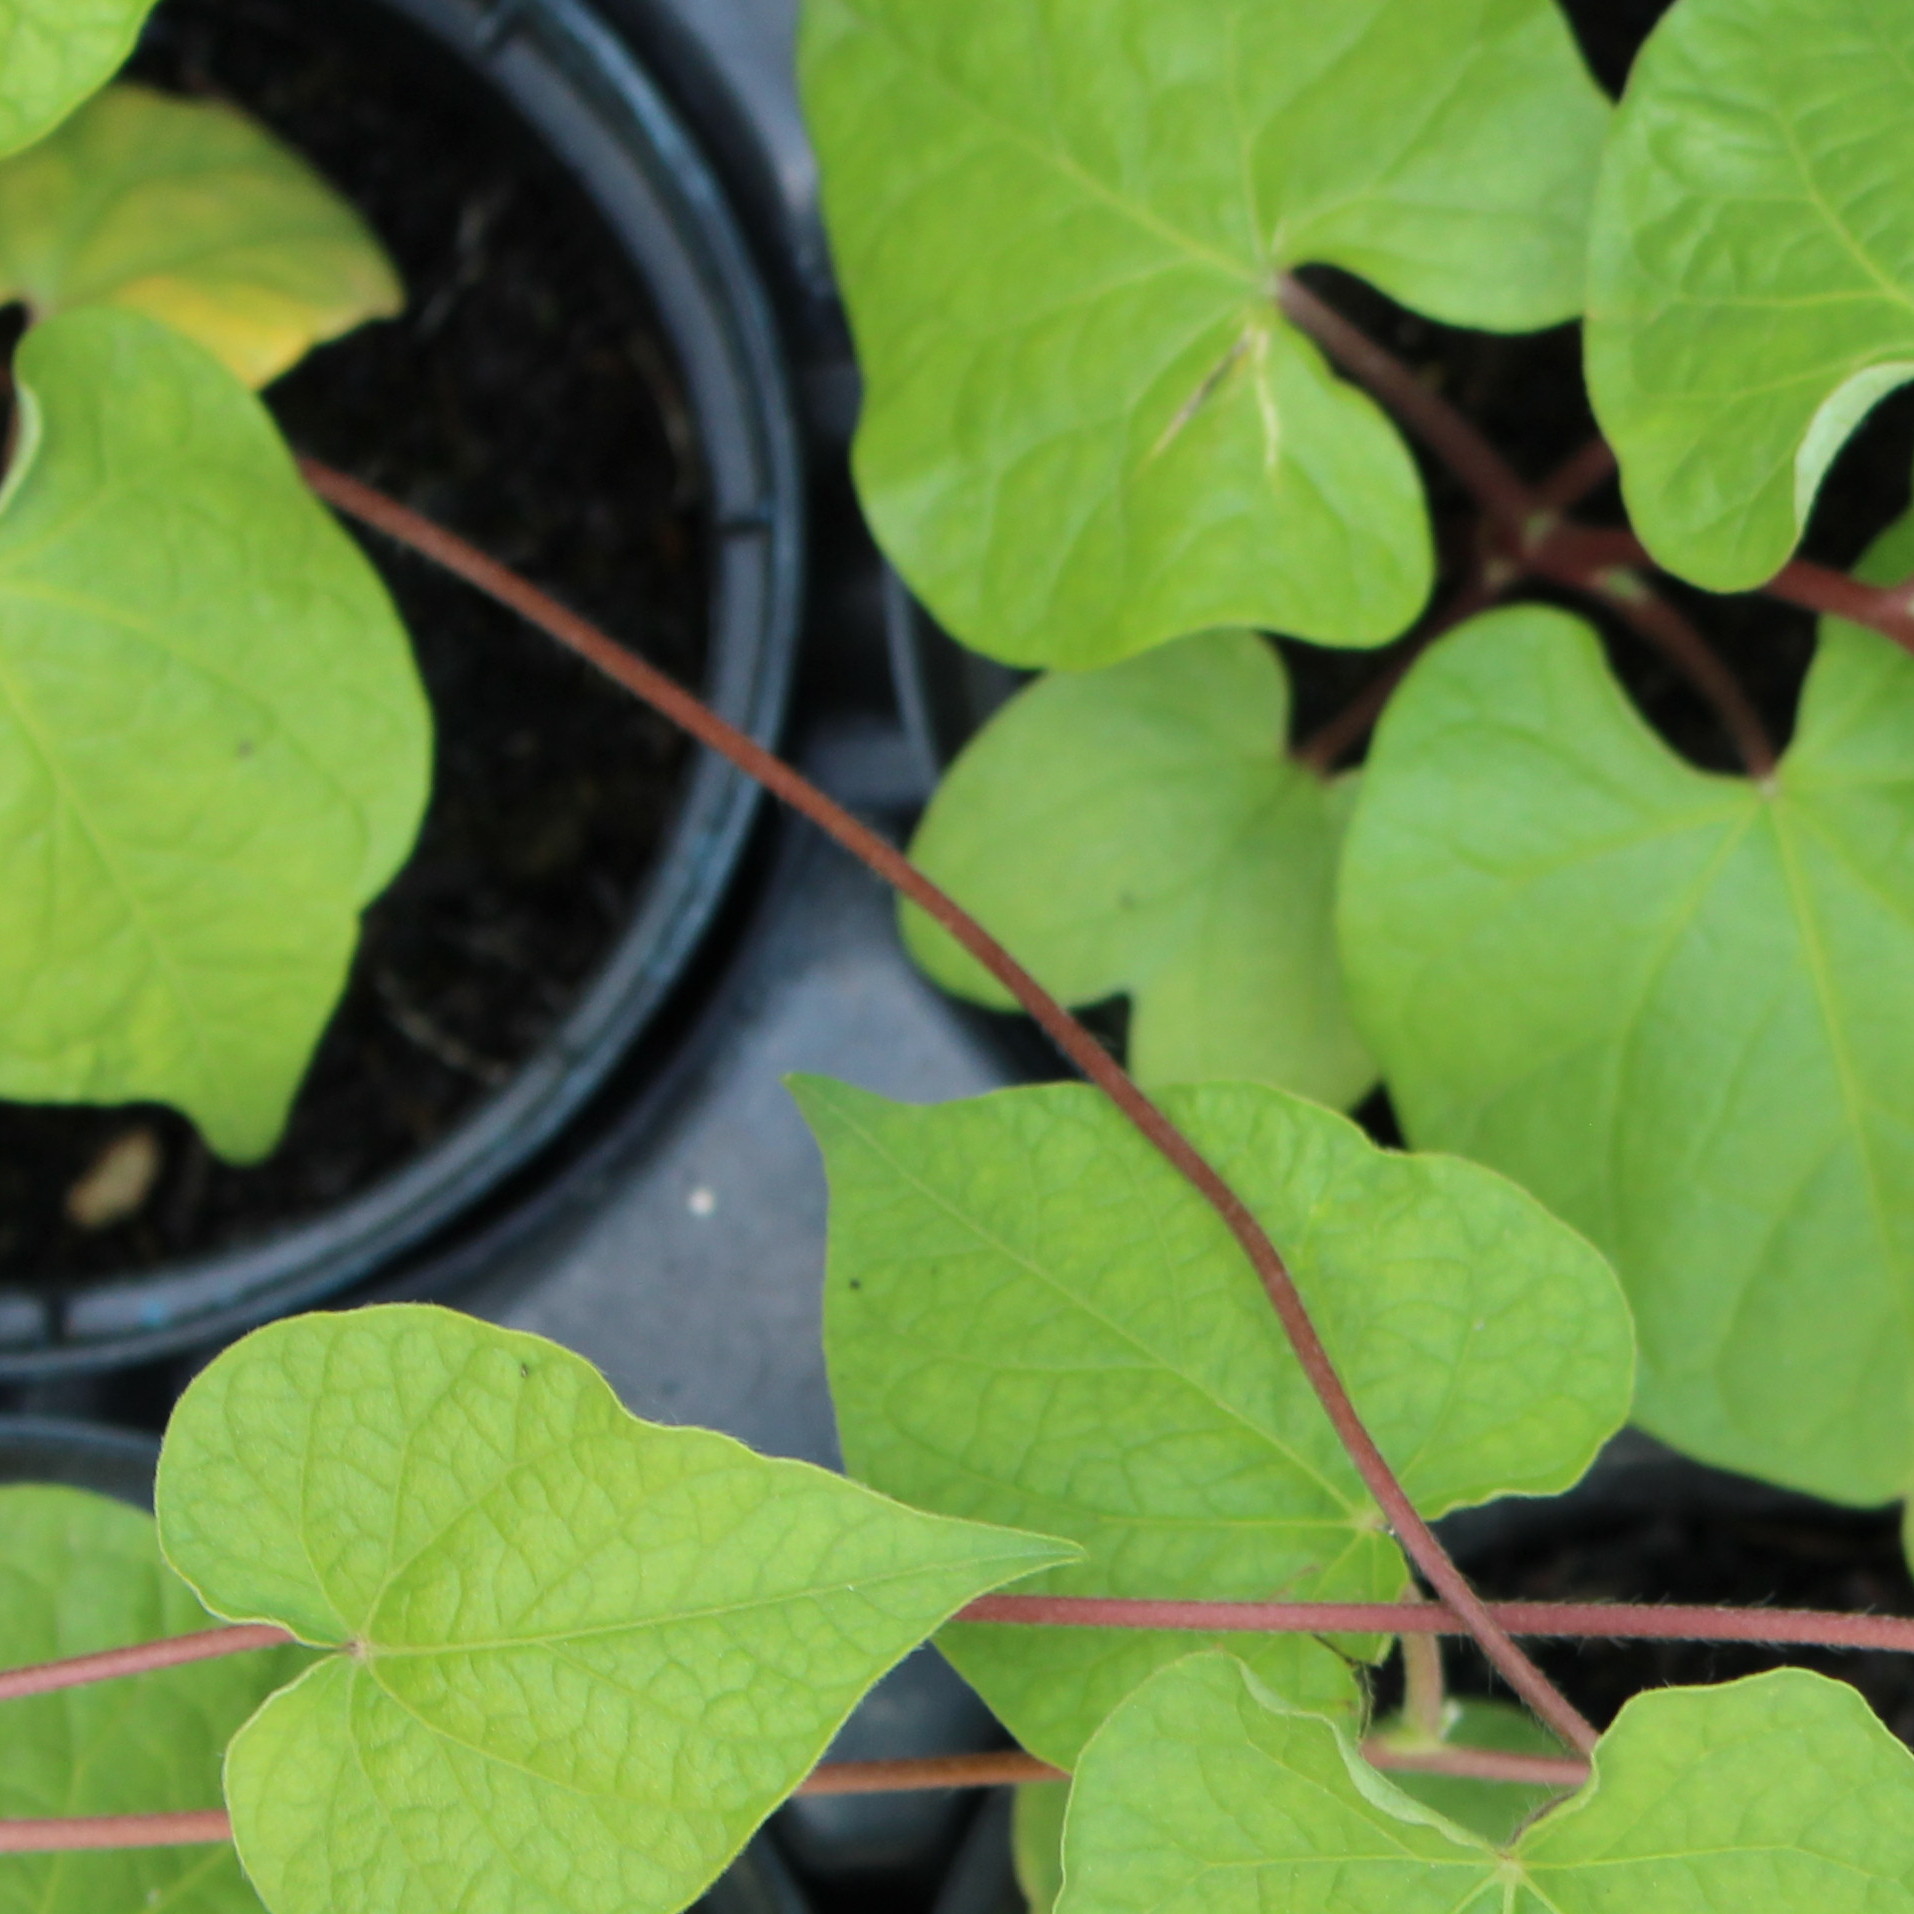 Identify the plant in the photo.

Convolvulus arvensis
